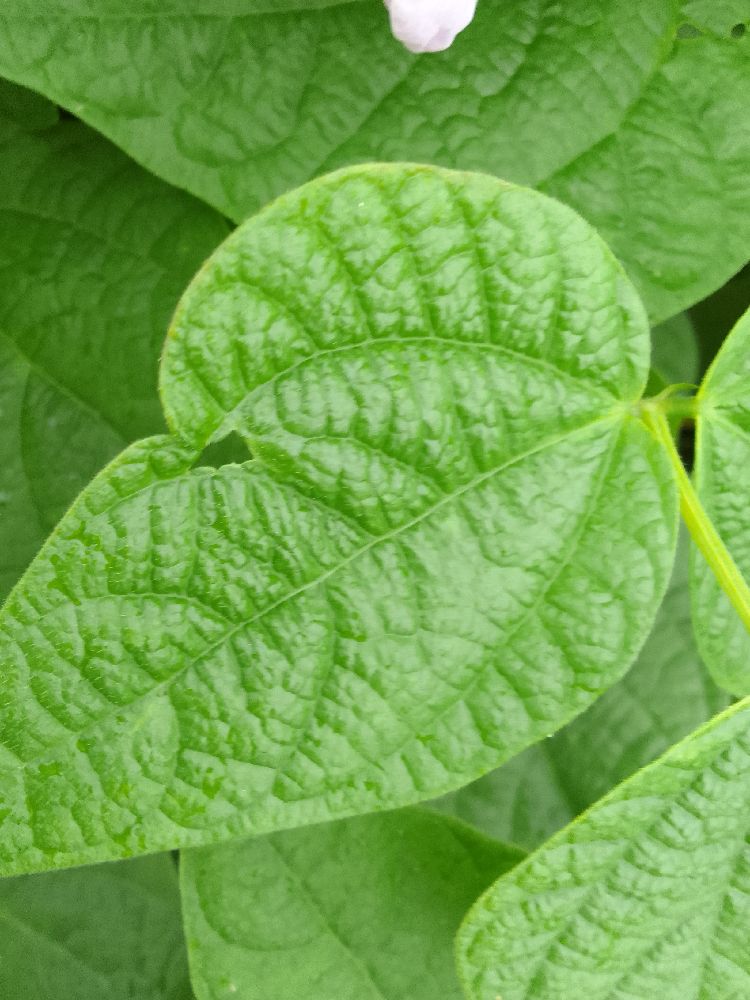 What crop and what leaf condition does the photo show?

common bean, healthy
